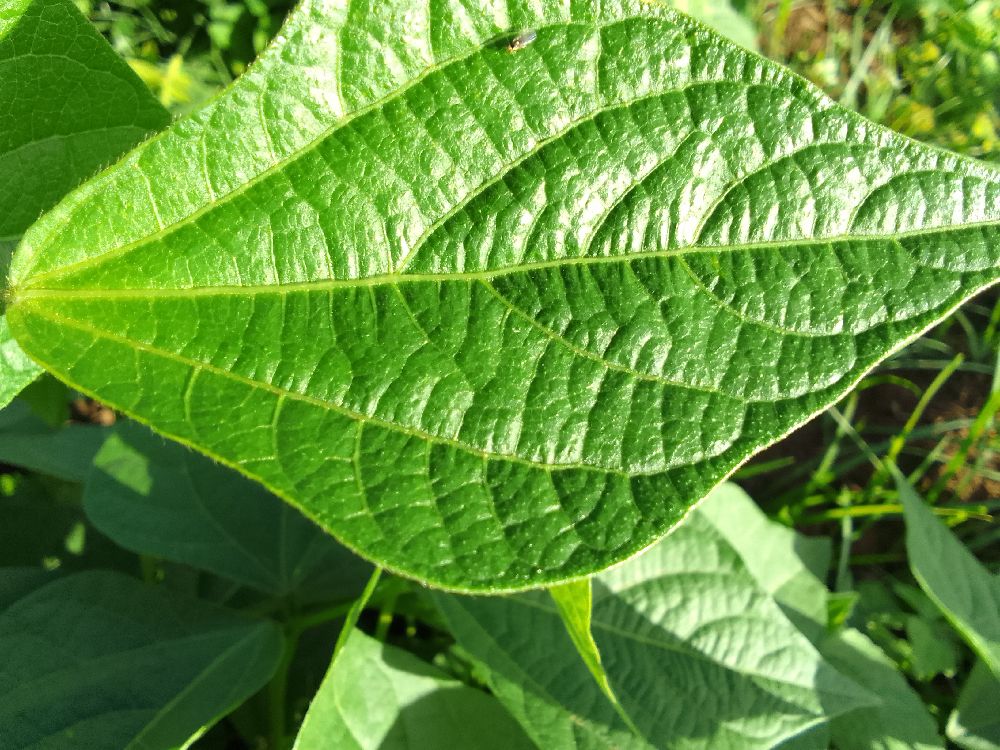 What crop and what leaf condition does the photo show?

common bean, healthy
